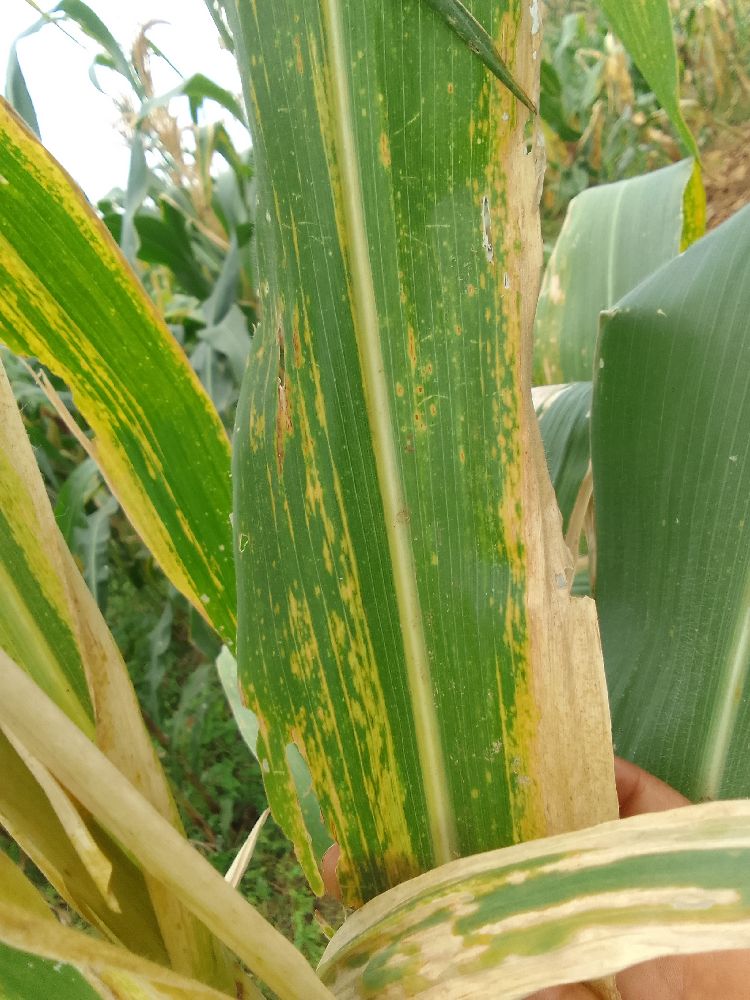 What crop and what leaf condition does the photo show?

maize, maize lethal necrosis
